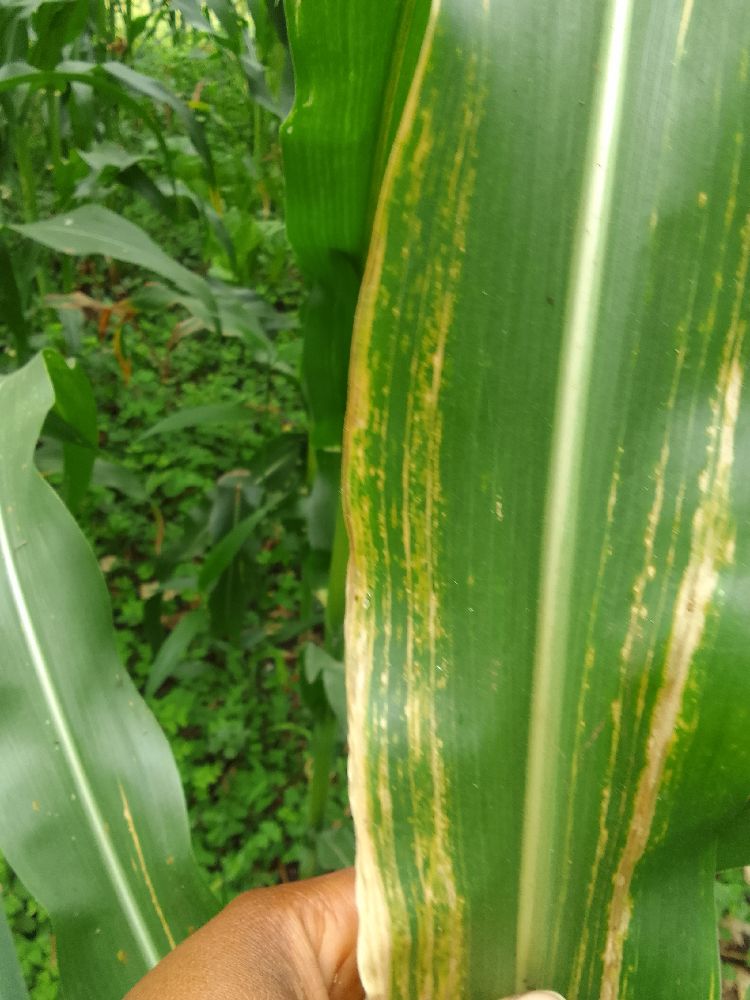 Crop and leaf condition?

maize, maize lethal necrosis
